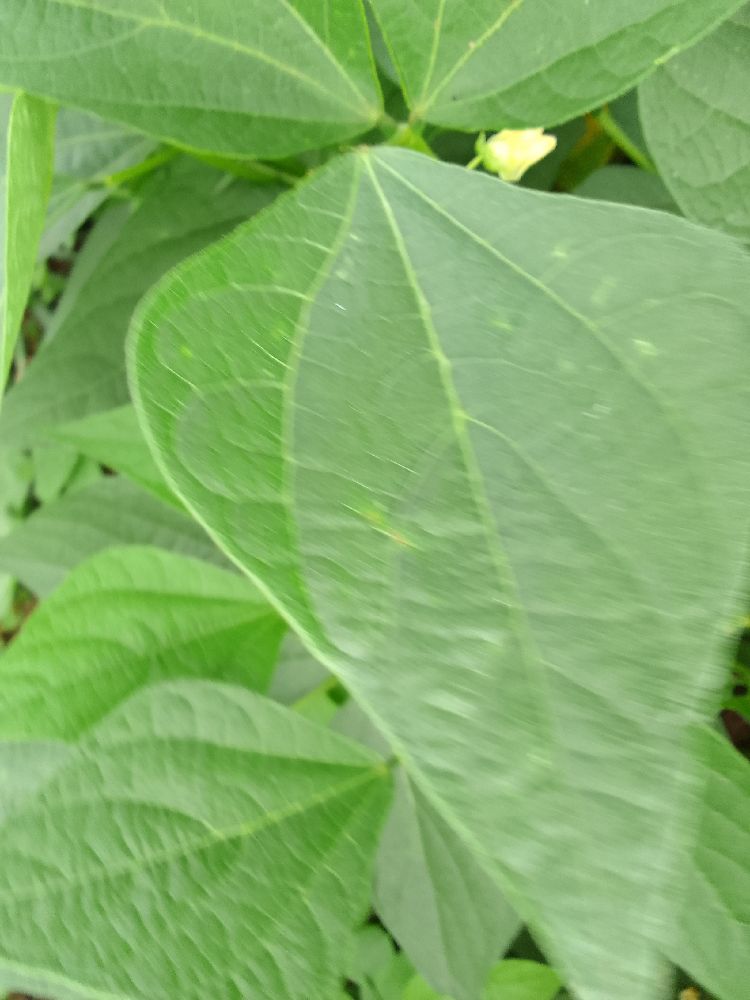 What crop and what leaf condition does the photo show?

common bean, healthy
